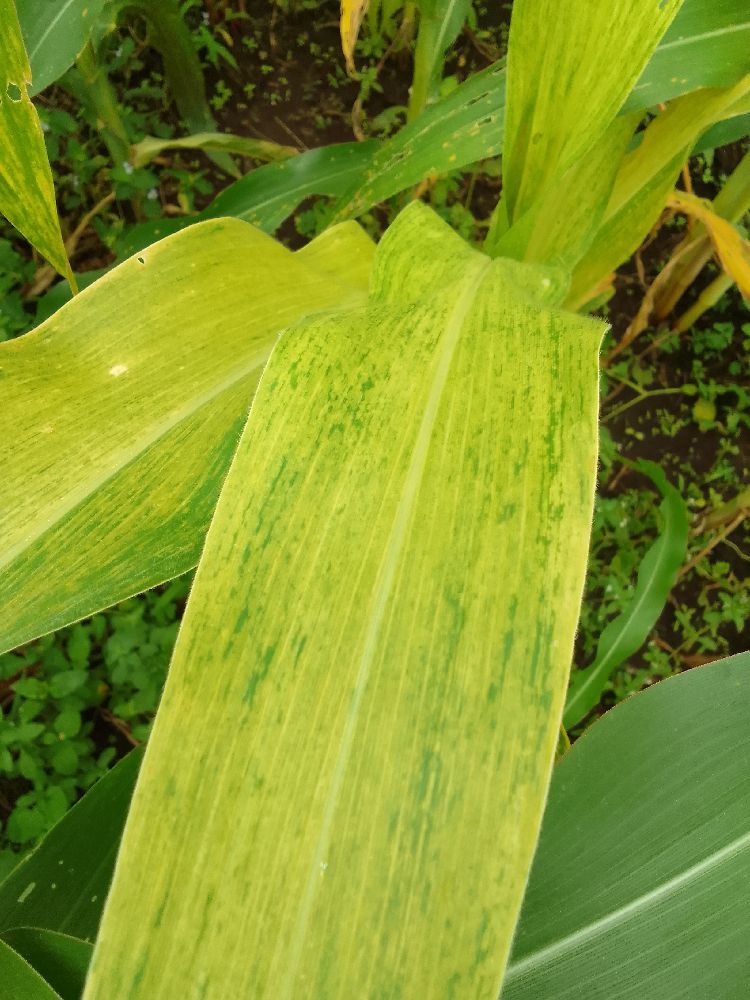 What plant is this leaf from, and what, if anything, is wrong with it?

maize, maize lethal necrosis
